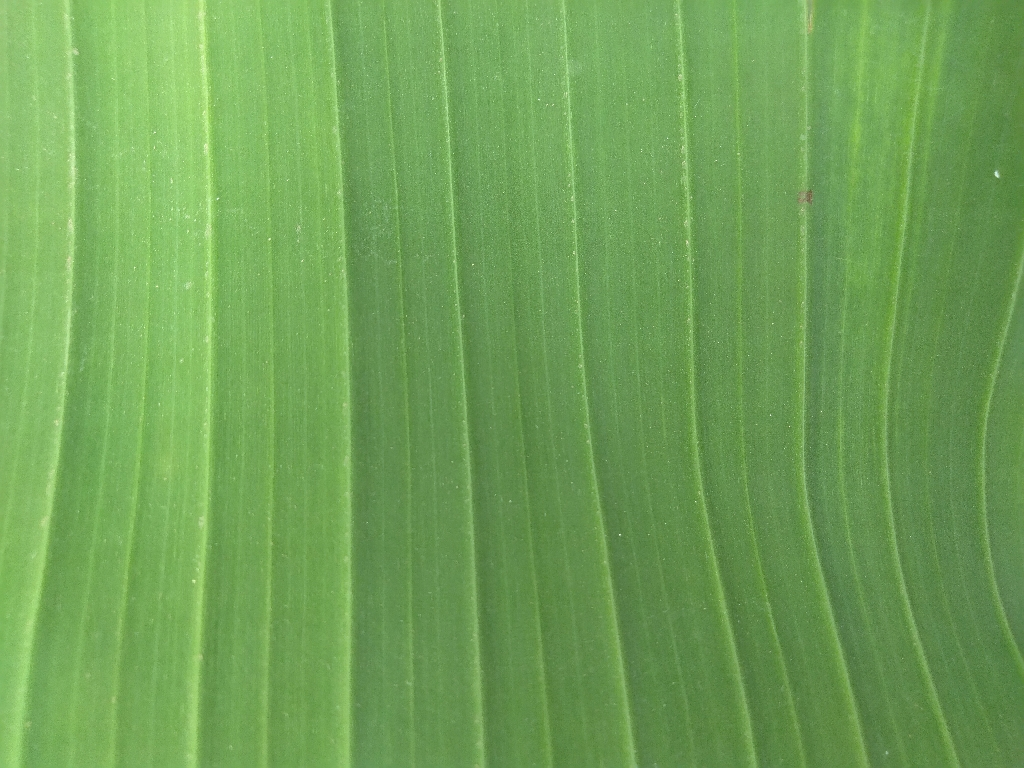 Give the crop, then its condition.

banana, healthy
